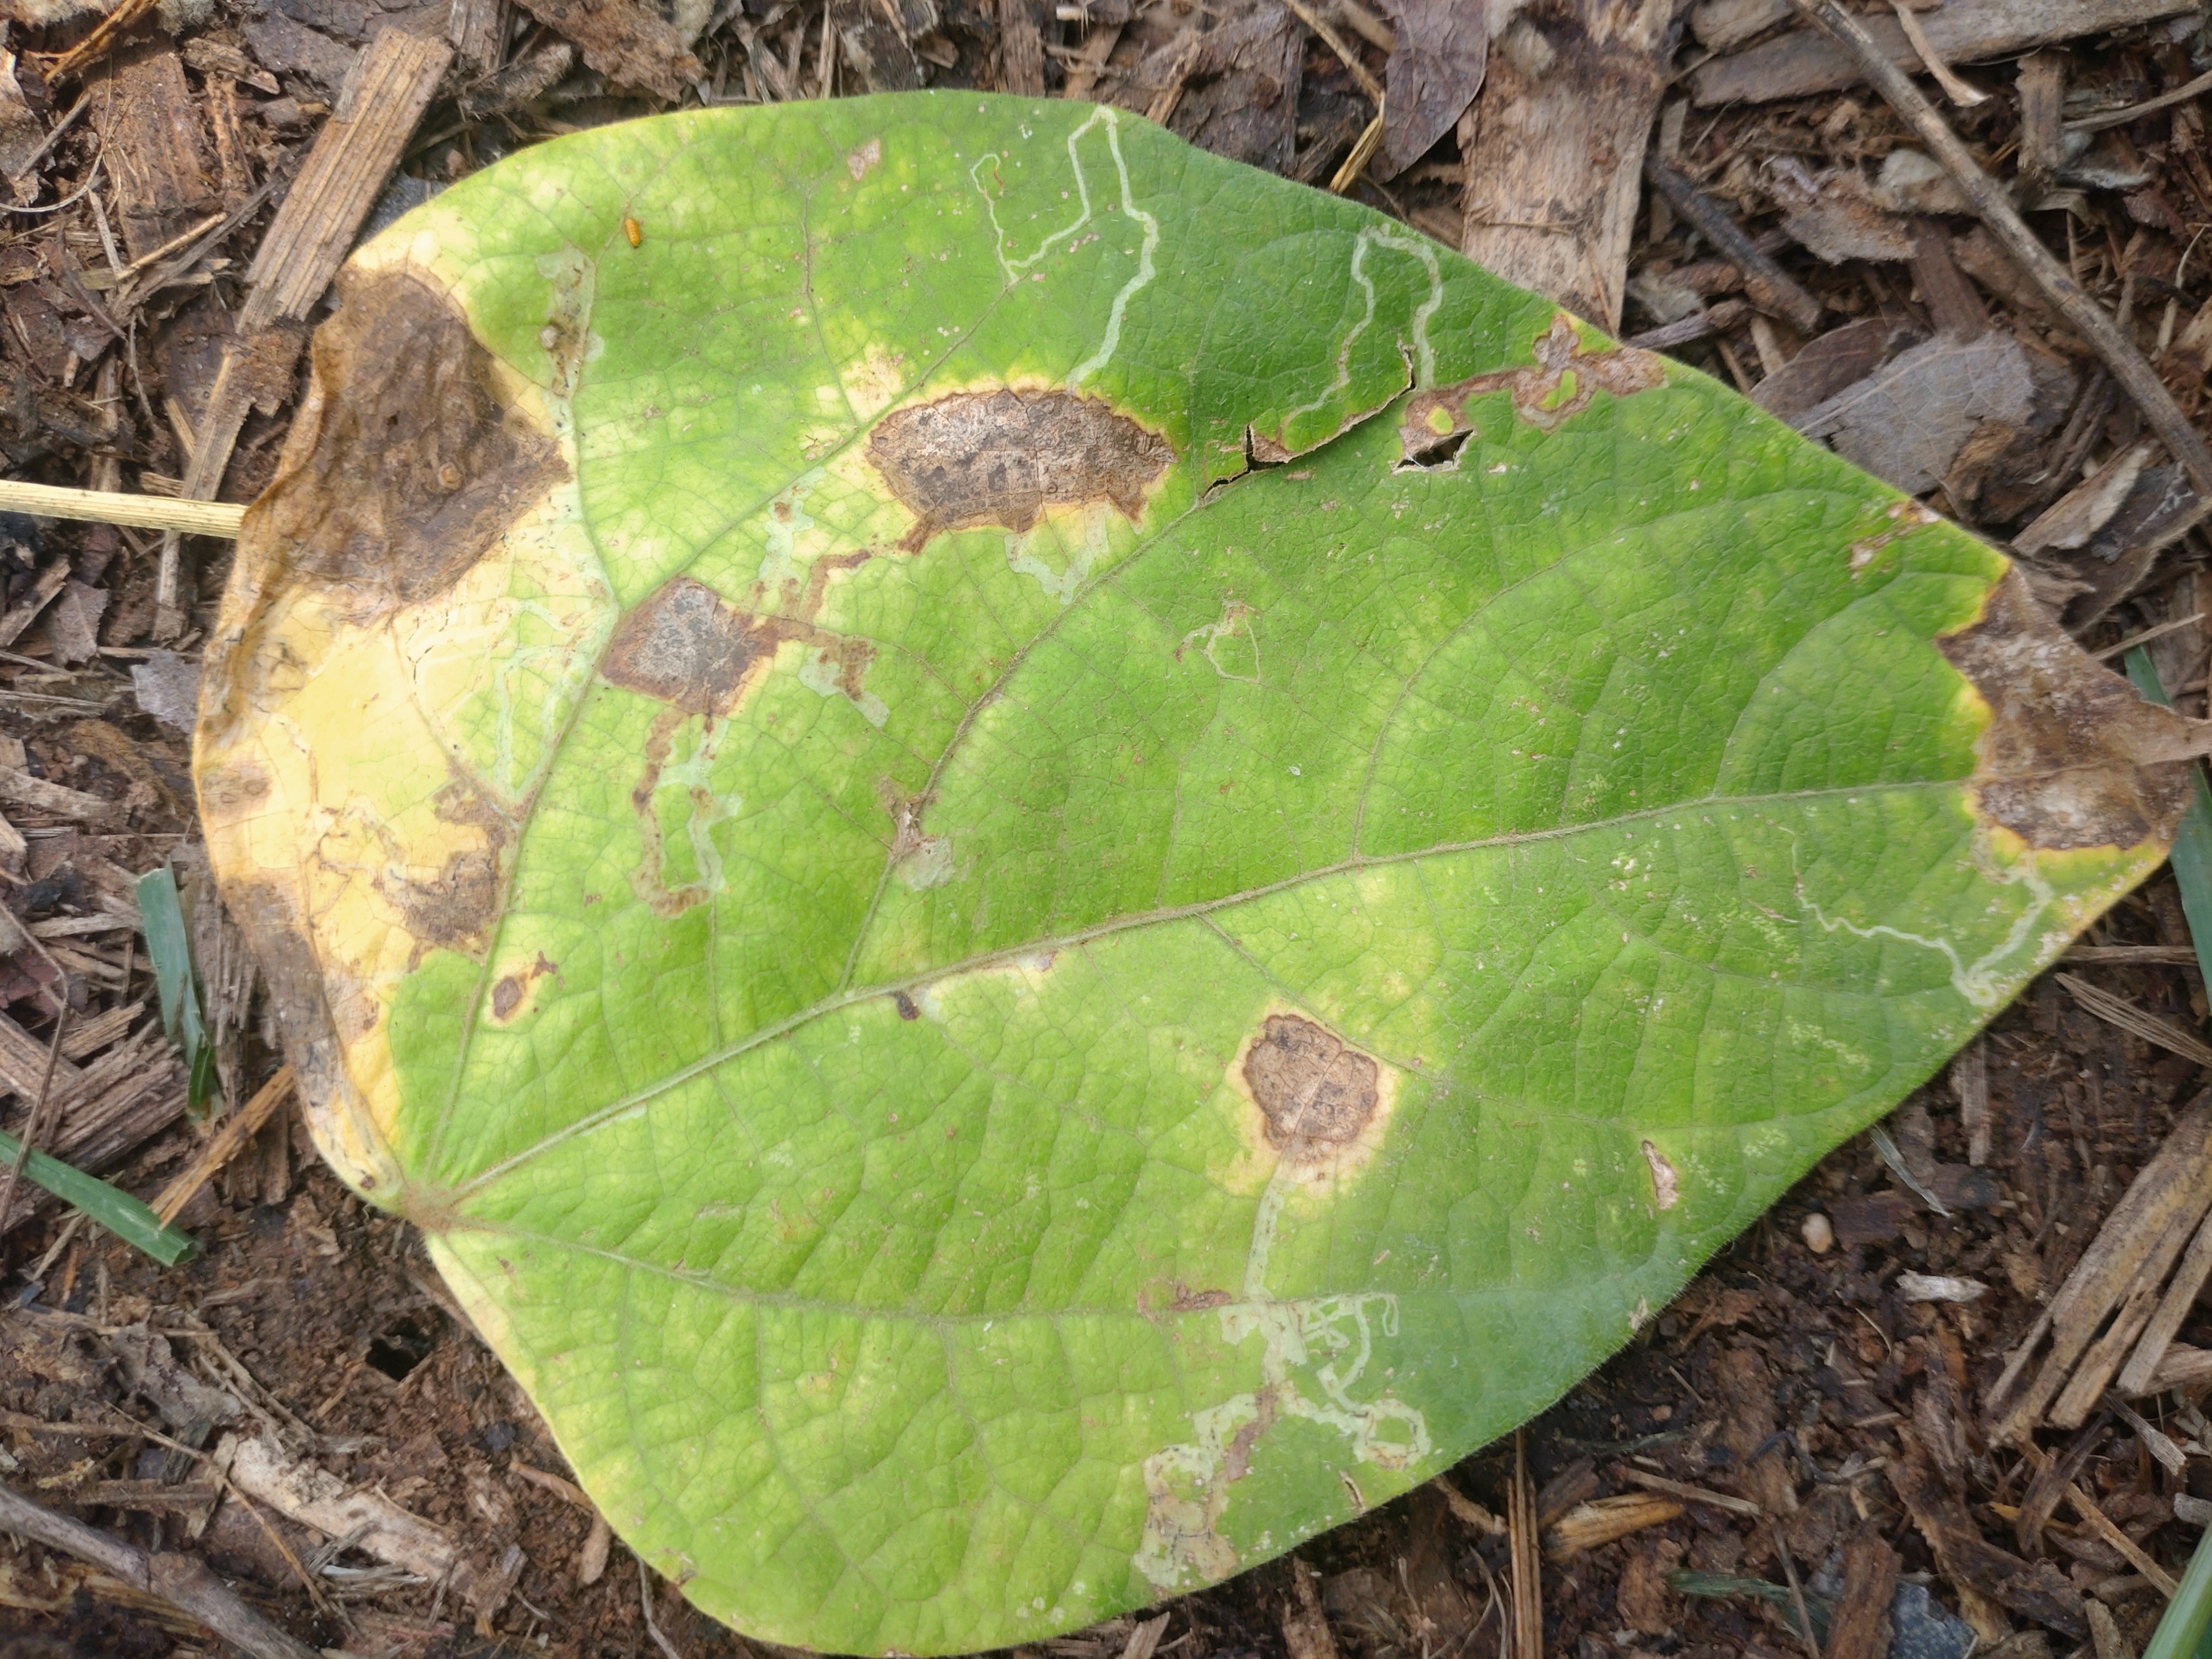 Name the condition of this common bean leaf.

anthracnose
